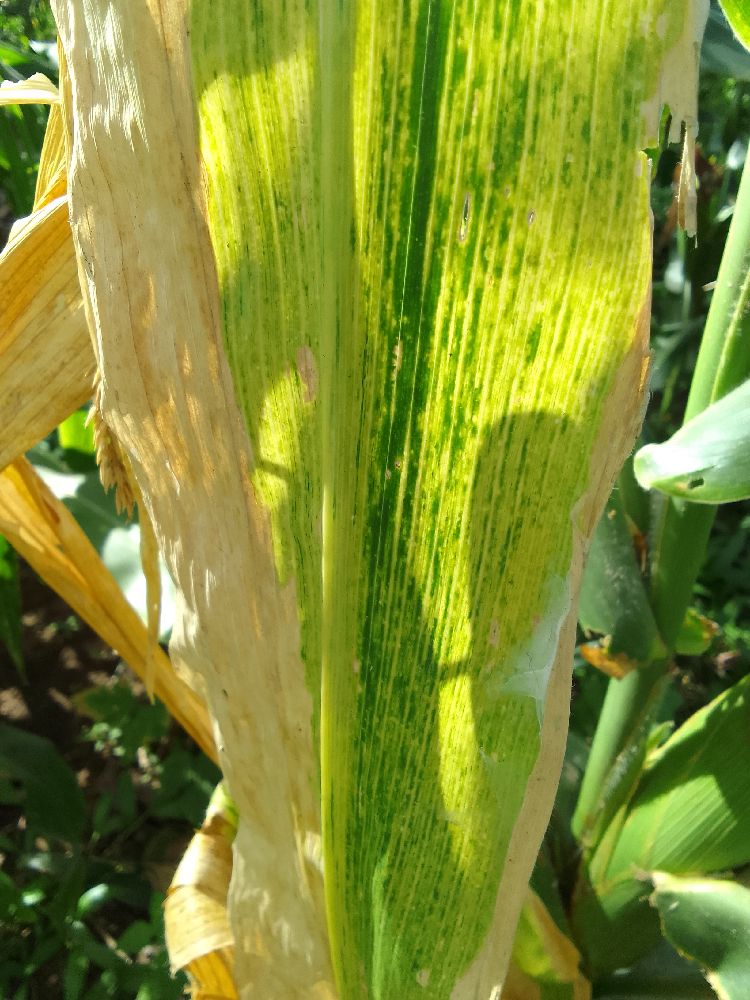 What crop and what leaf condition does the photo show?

maize, maize lethal necrosis
